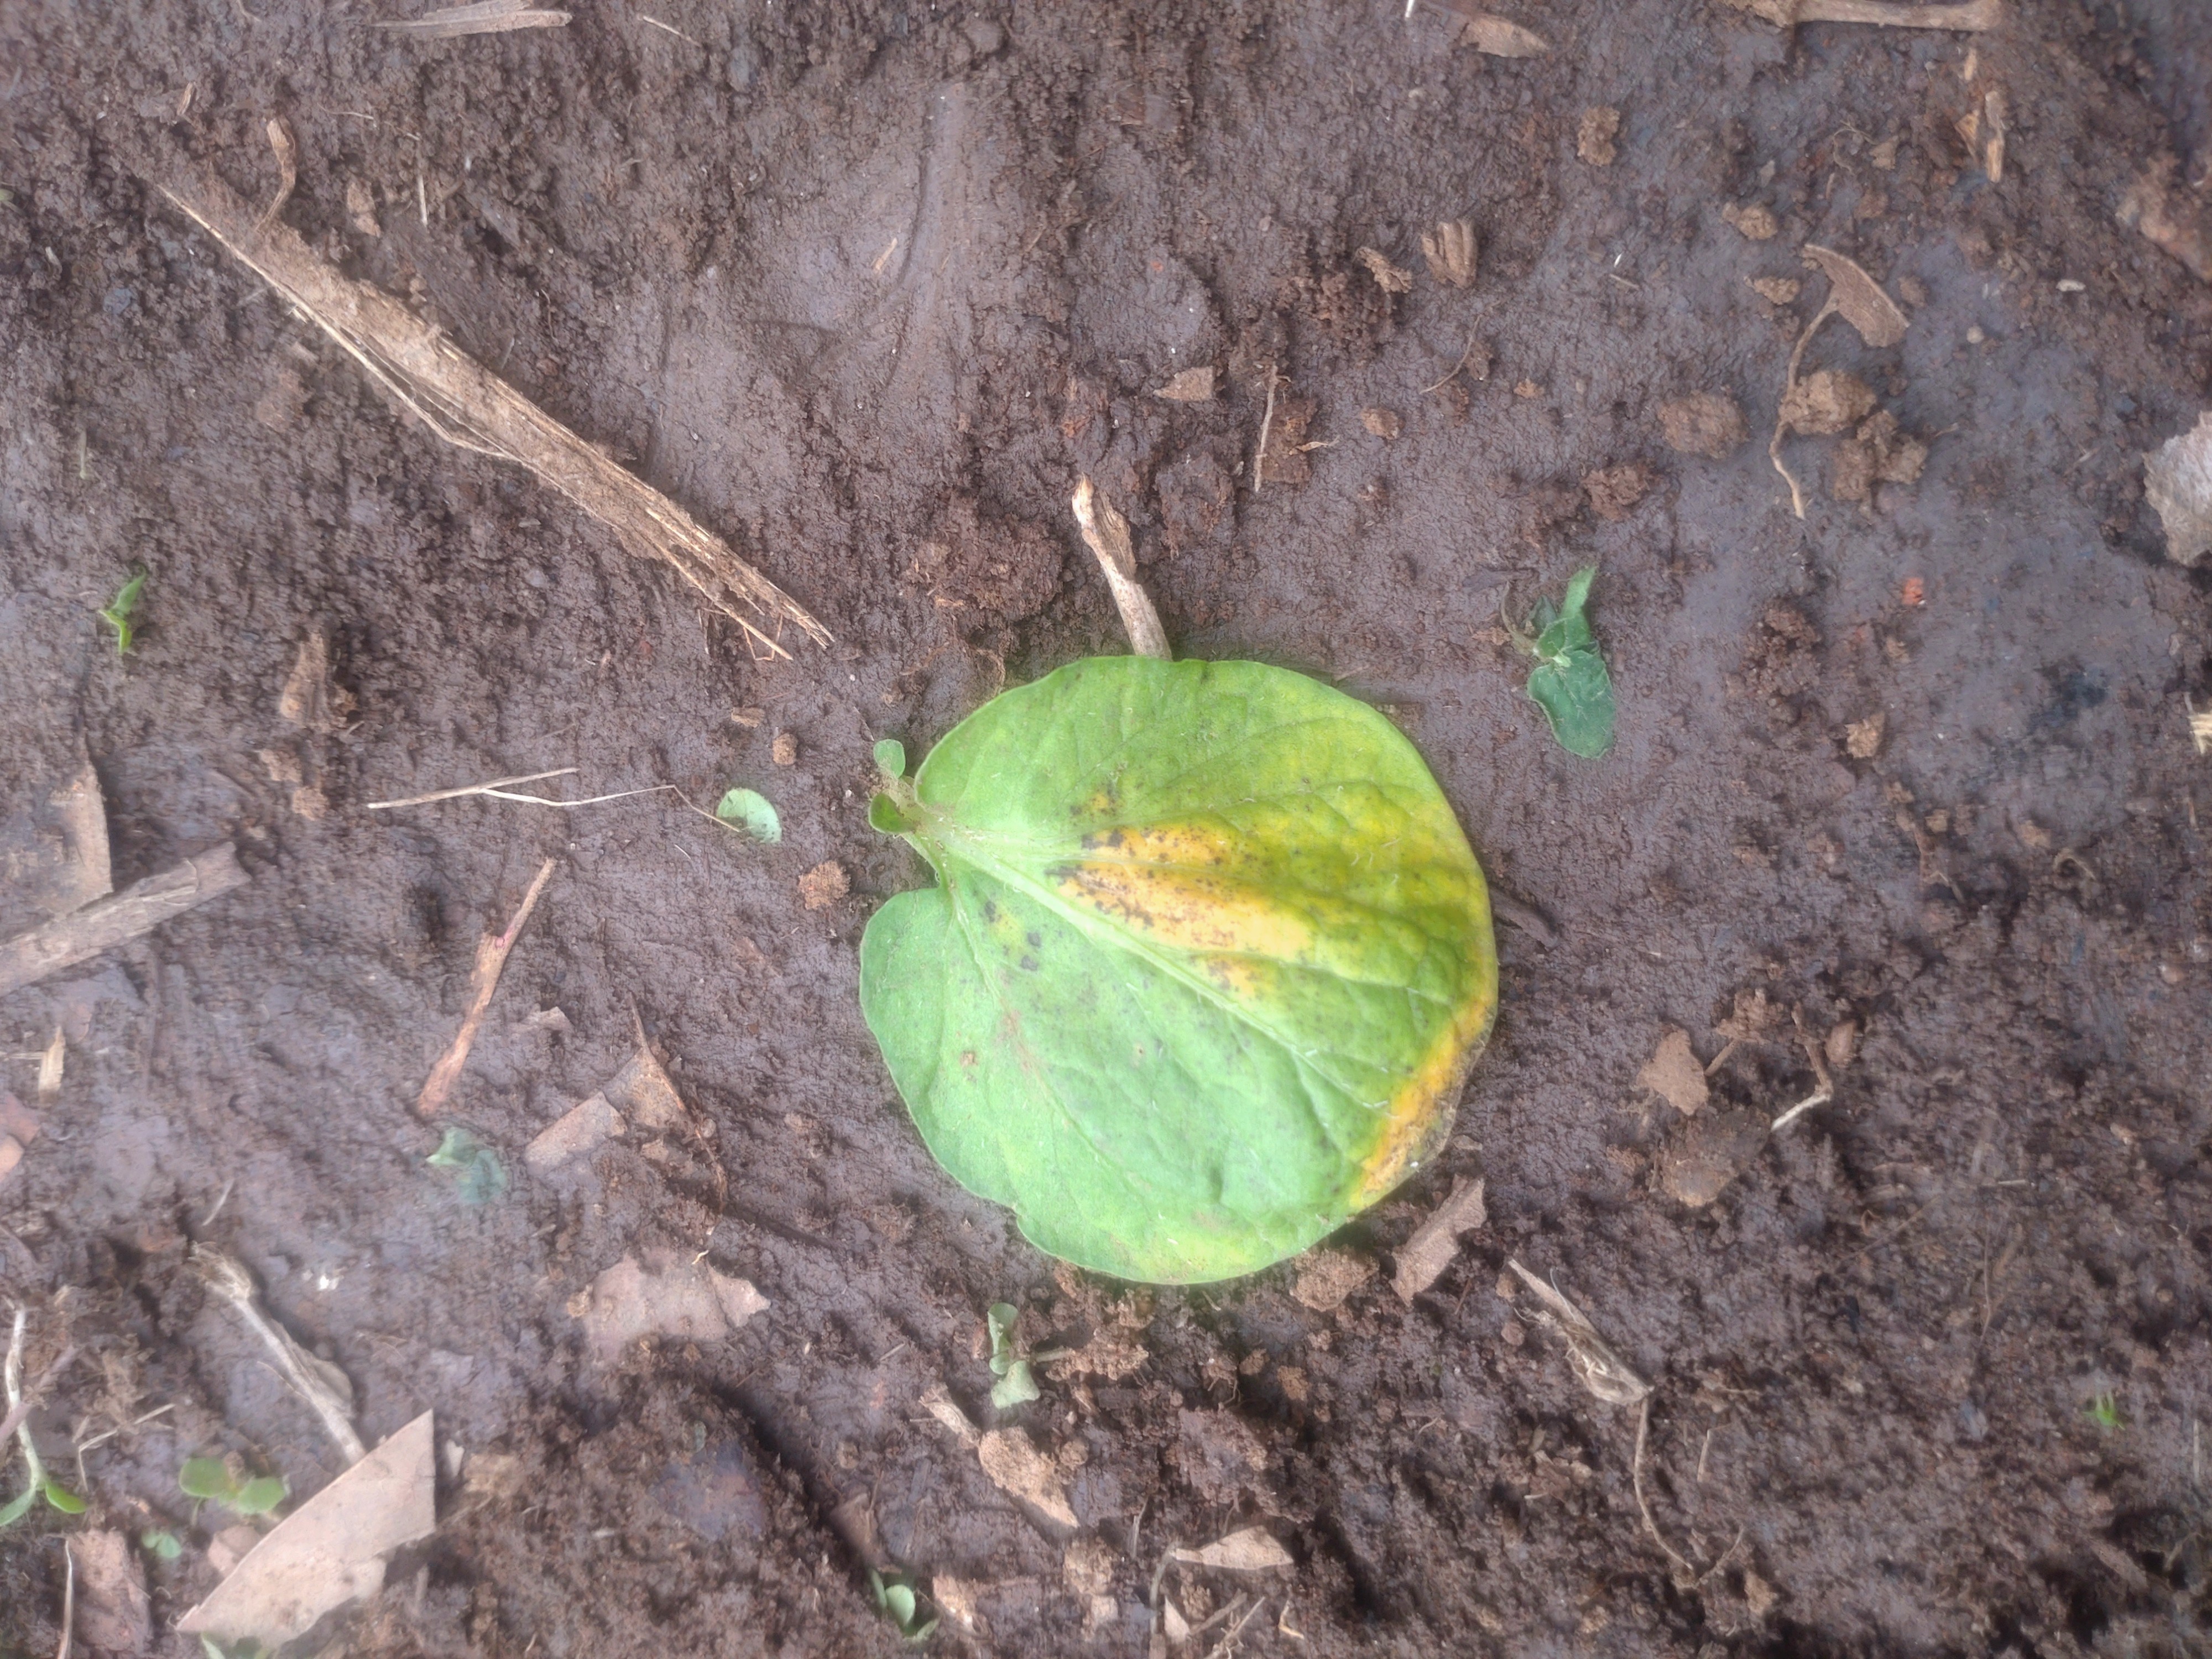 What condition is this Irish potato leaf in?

late blight
